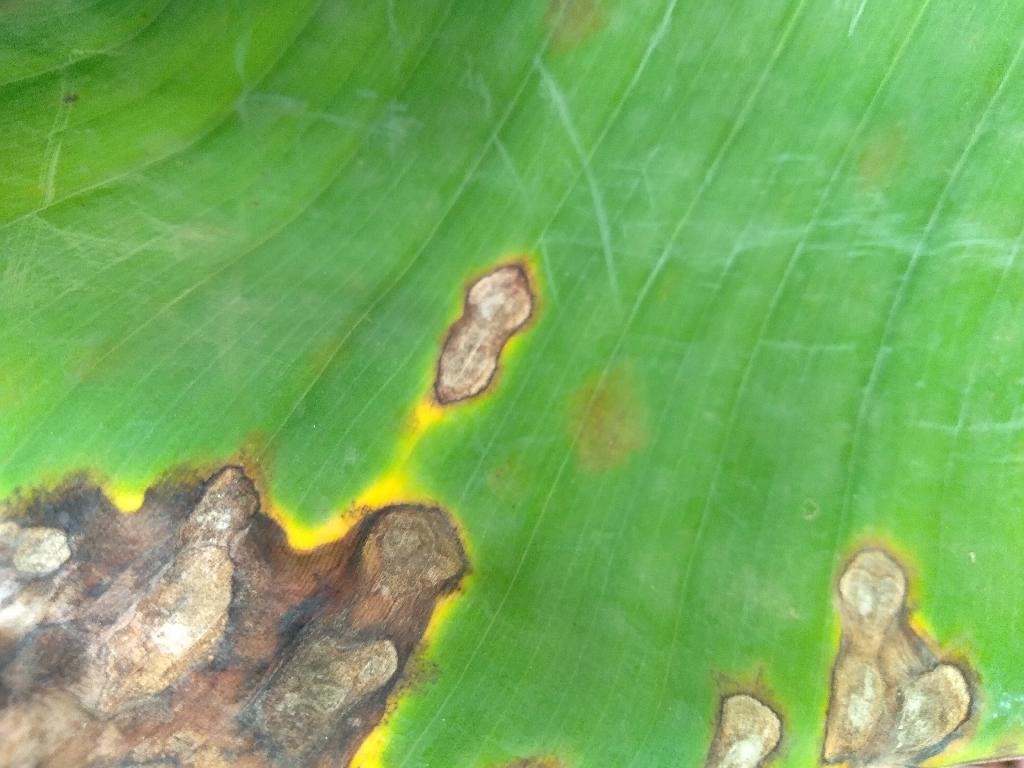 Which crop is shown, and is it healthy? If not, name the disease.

banana, black sigatoka
